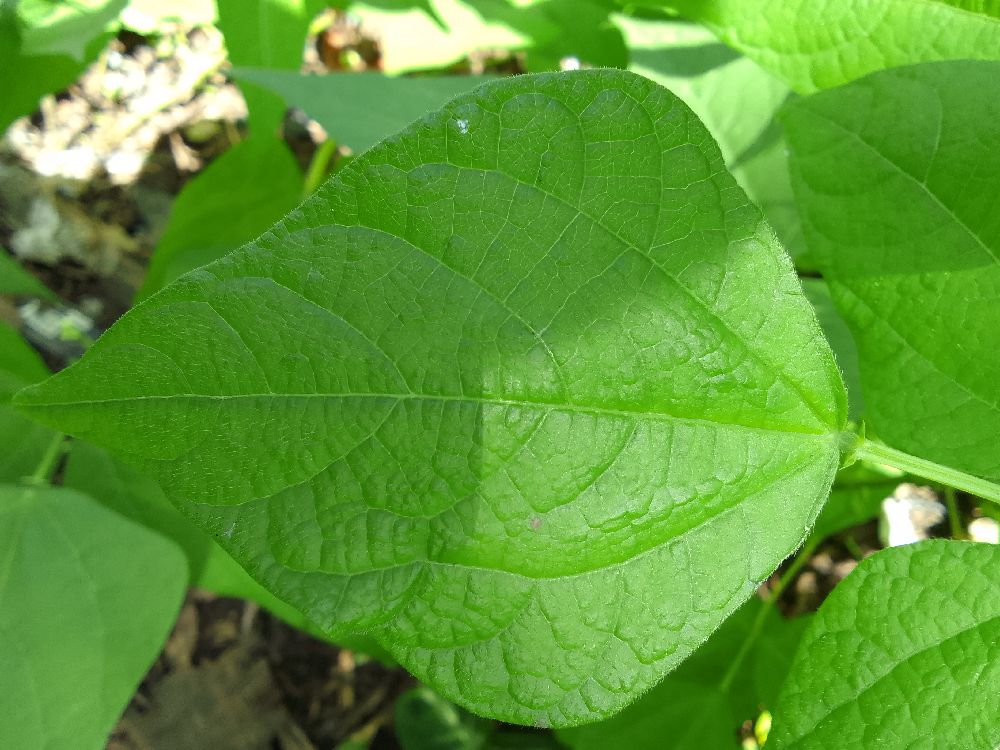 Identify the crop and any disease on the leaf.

common bean, healthy
